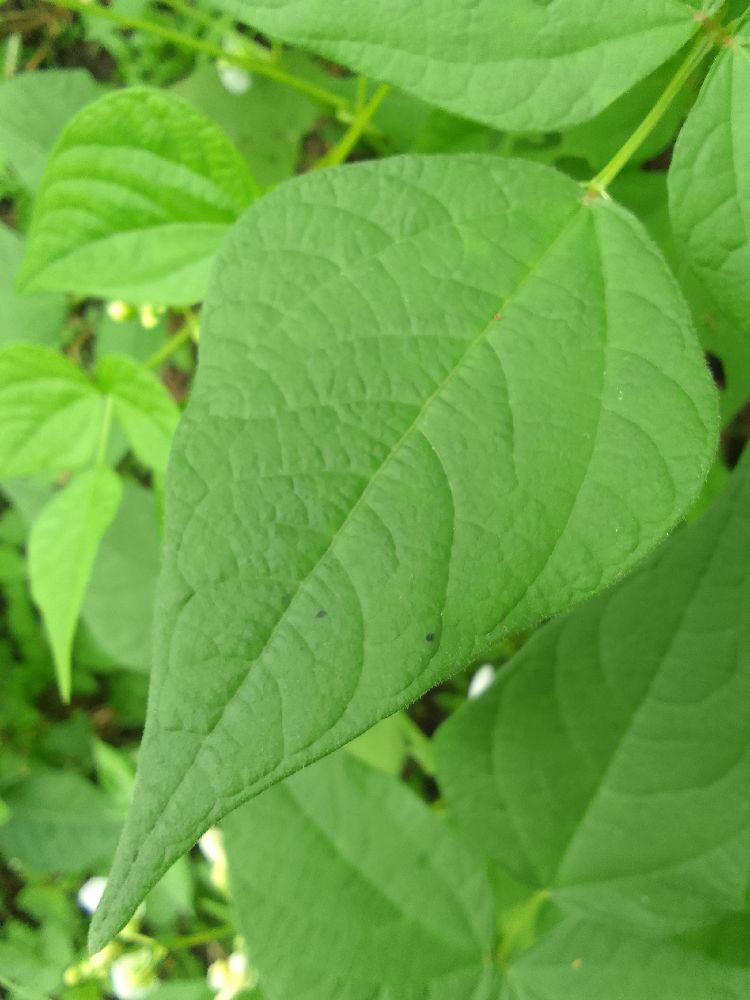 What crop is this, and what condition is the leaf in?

common bean, healthy
